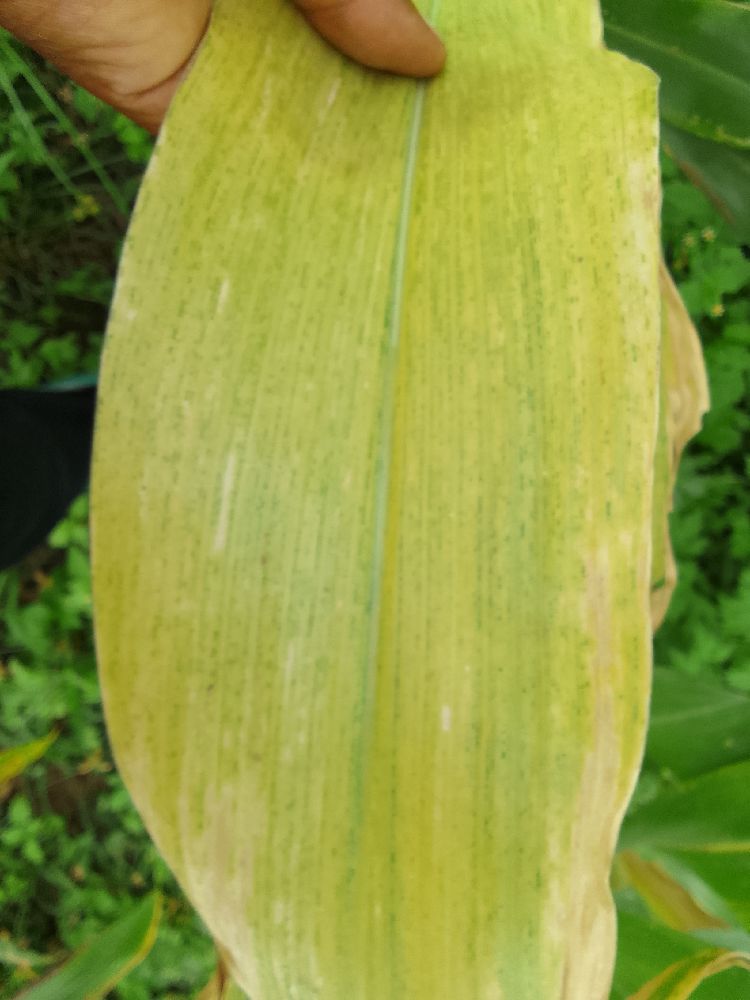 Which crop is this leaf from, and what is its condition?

maize, maize lethal necrosis
